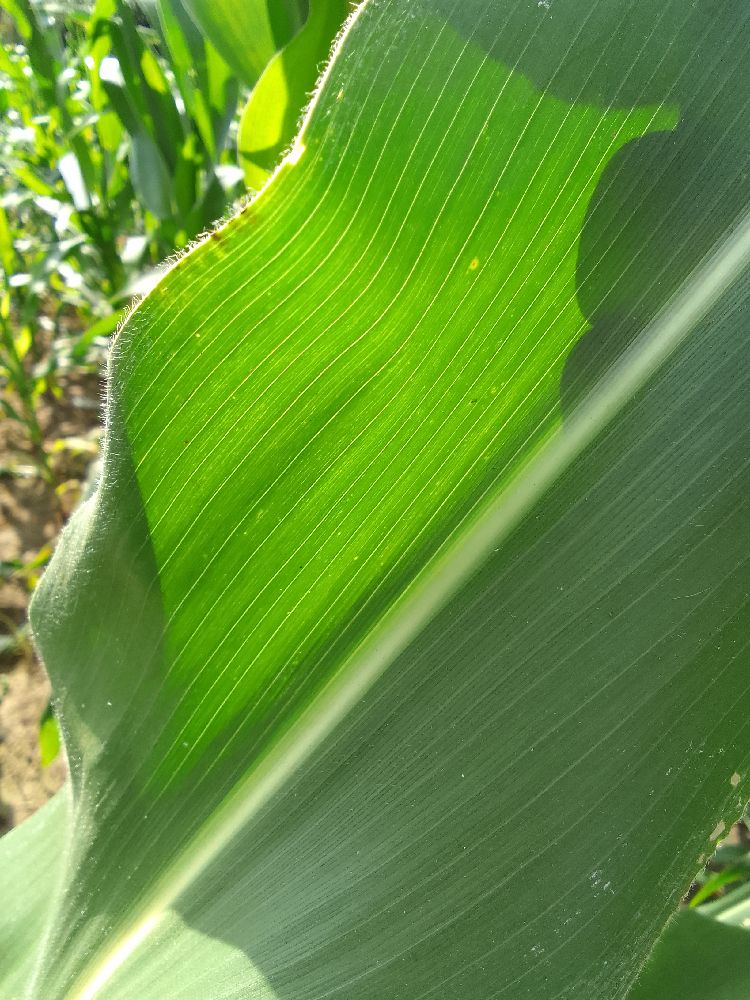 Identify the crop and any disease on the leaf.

maize, healthy
